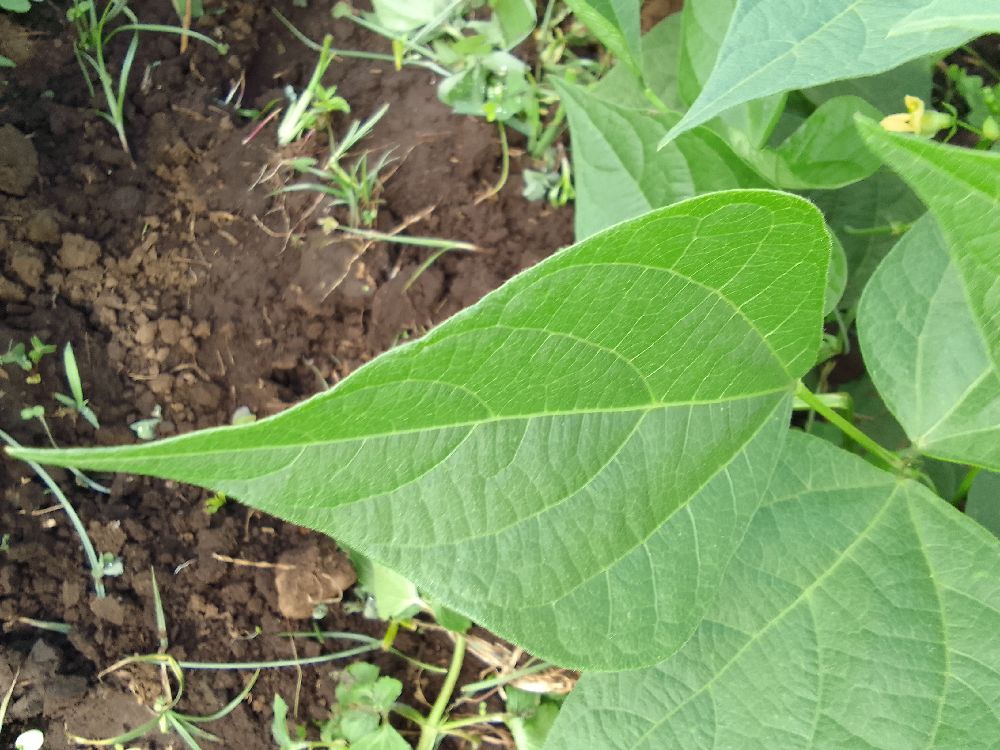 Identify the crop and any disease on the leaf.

common bean, healthy
